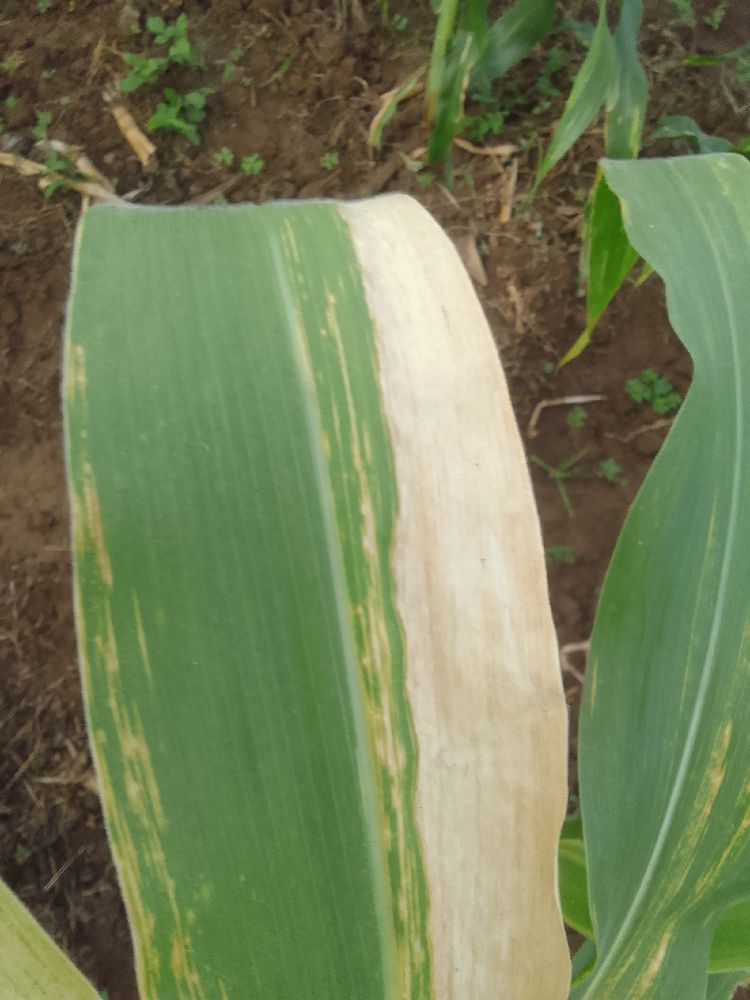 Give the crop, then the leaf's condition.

maize, maize lethal necrosis
